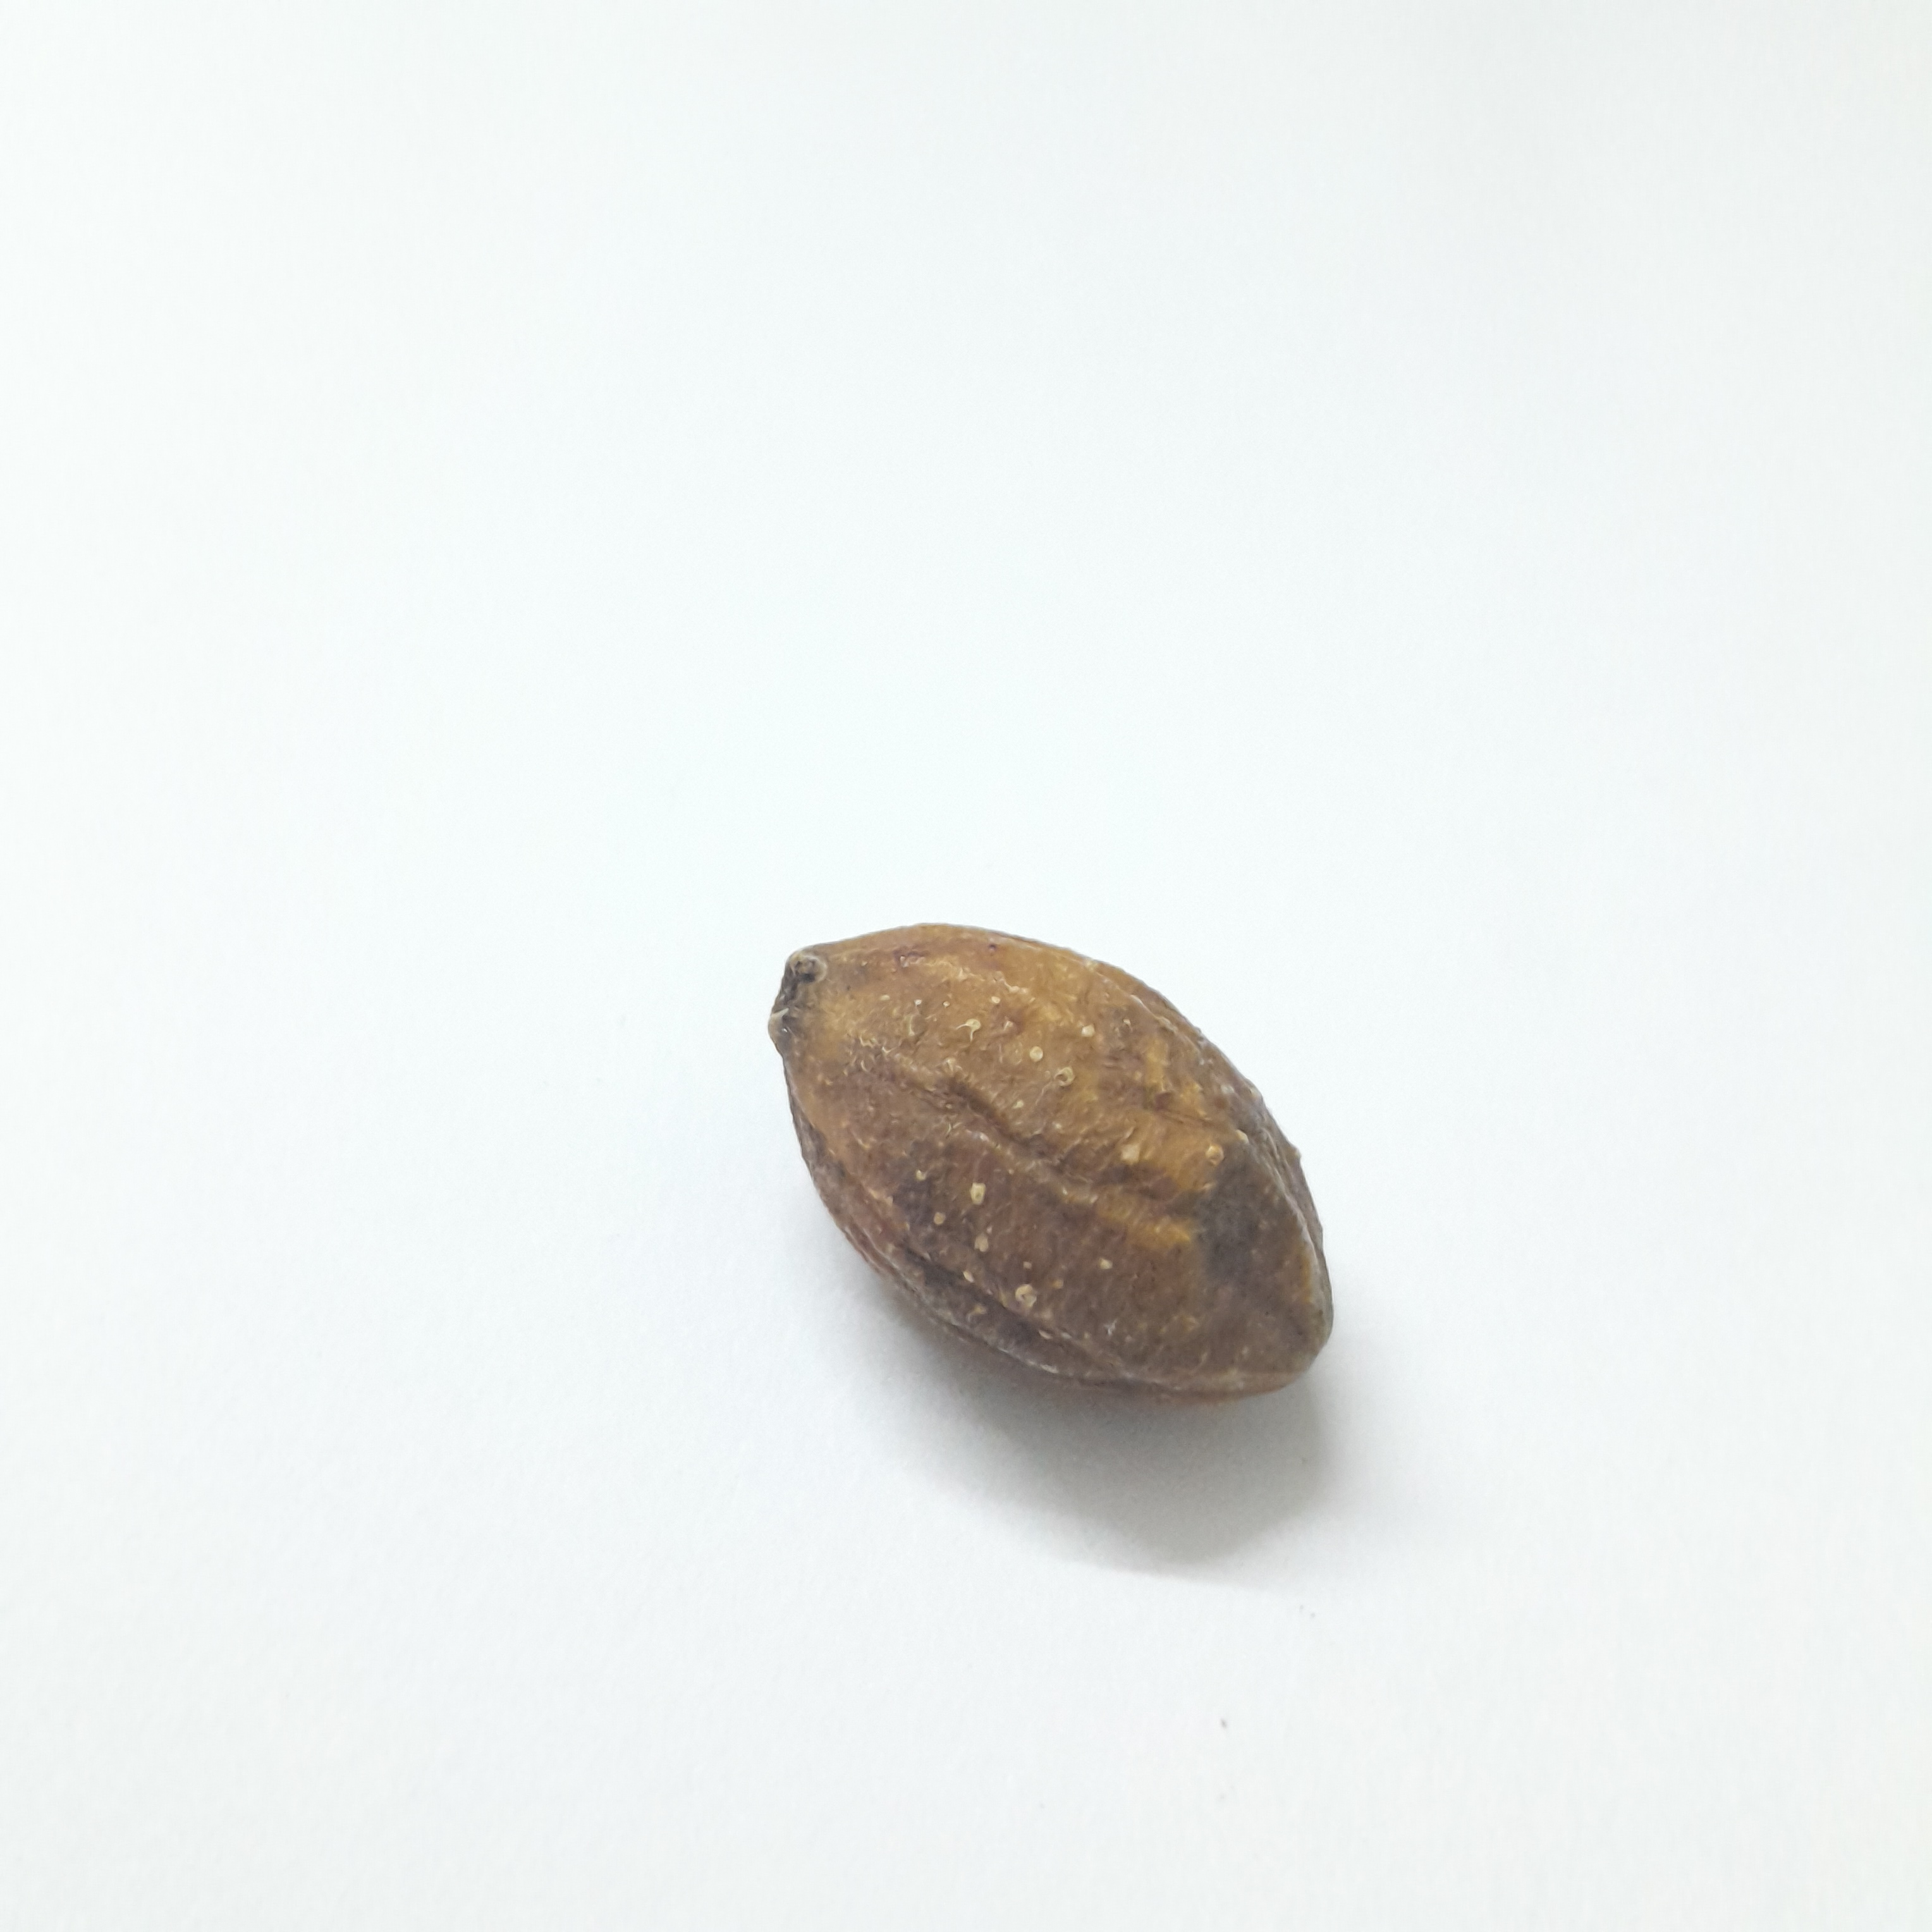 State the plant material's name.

hirdaa
